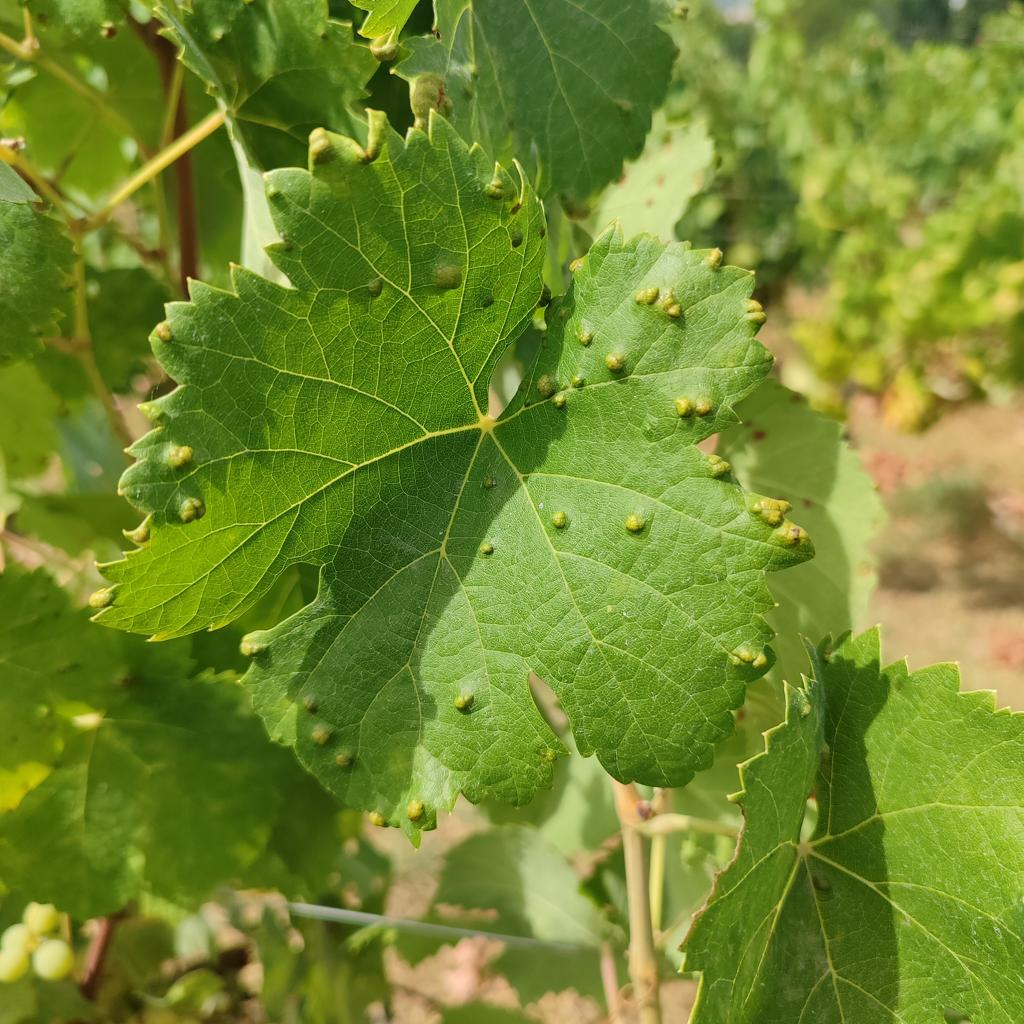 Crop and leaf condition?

grapevine, erineum mite
